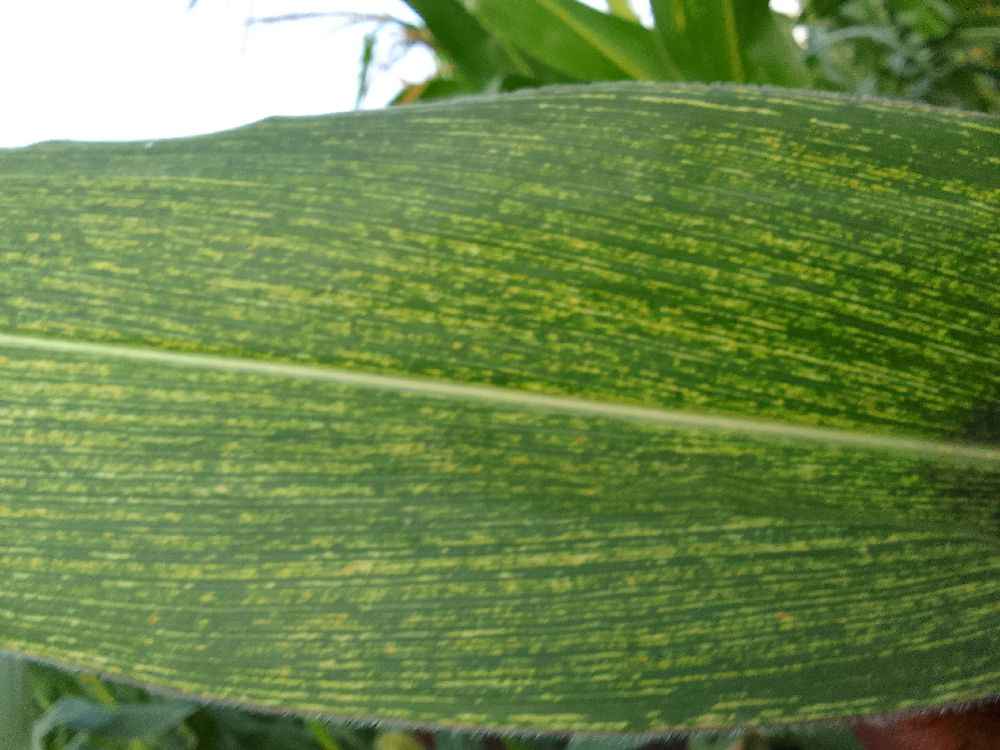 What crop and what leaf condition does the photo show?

maize, maize streak virus
